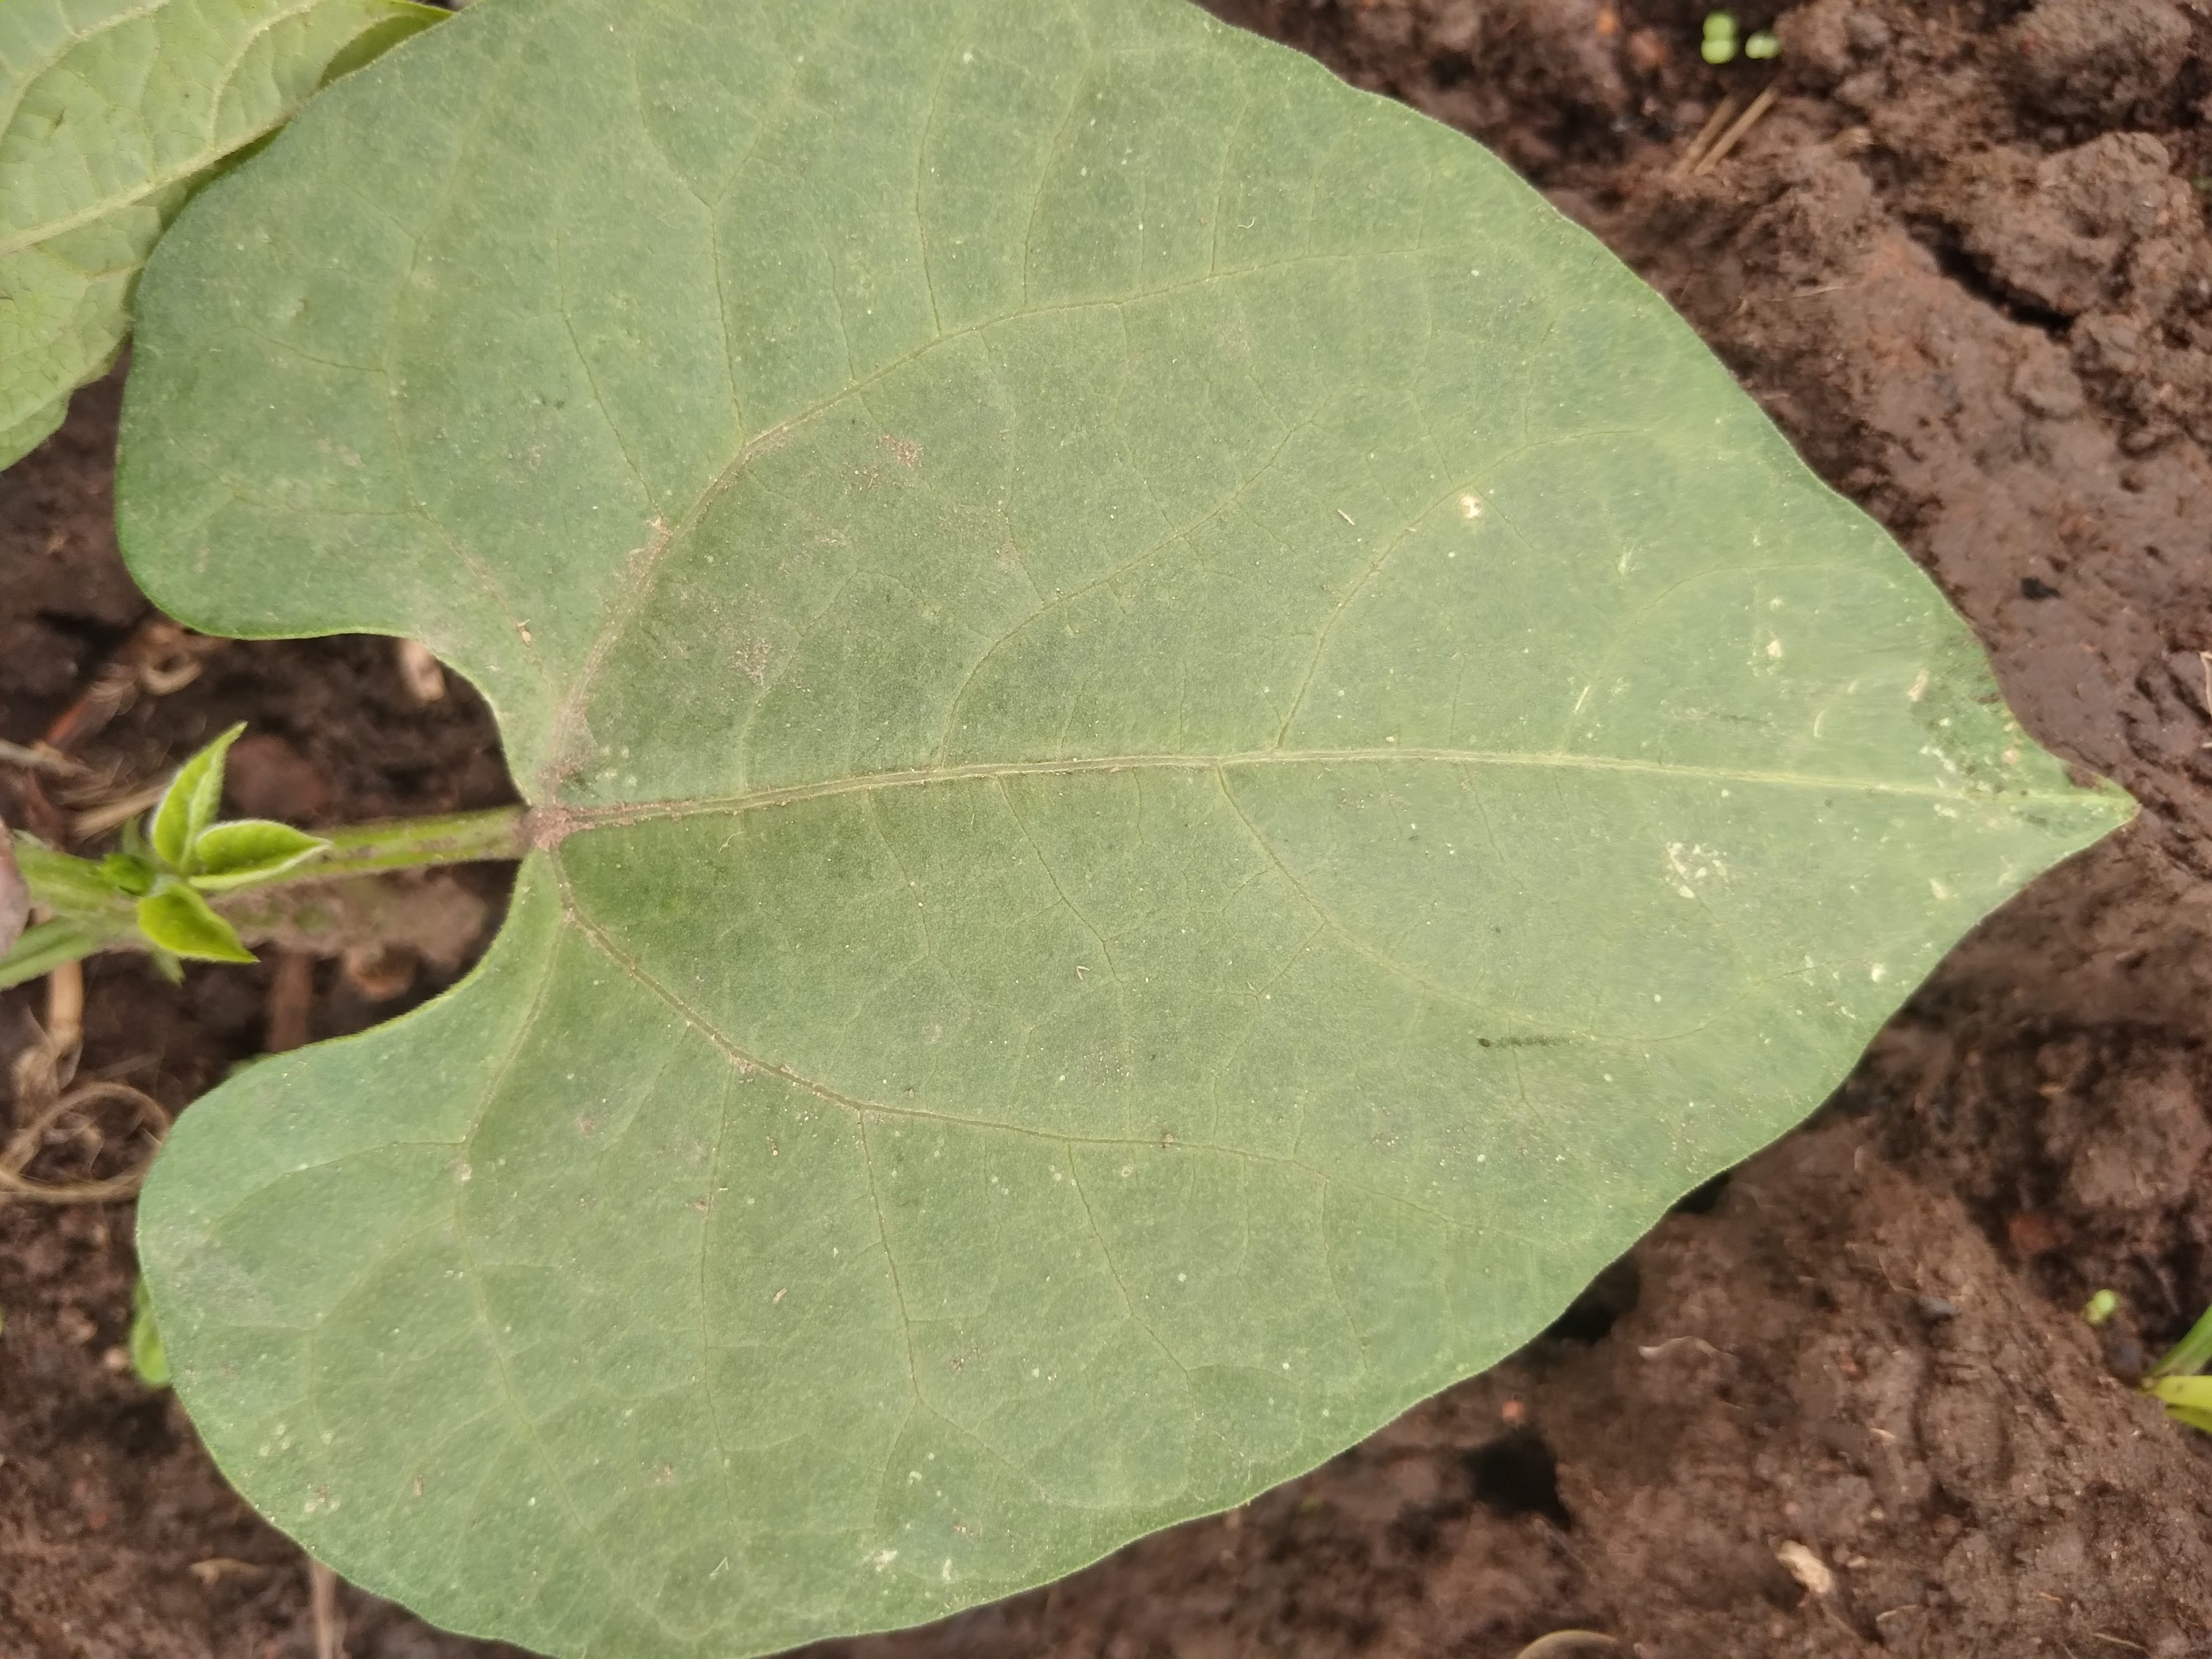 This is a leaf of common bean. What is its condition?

healthy
